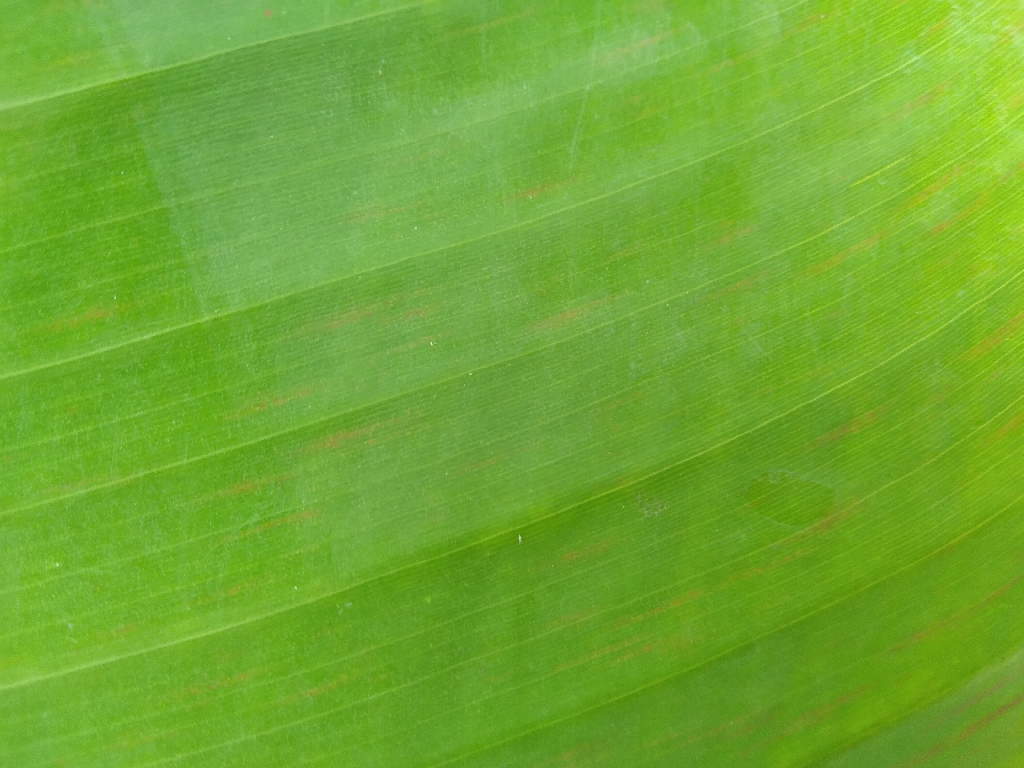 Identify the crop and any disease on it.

banana, healthy
